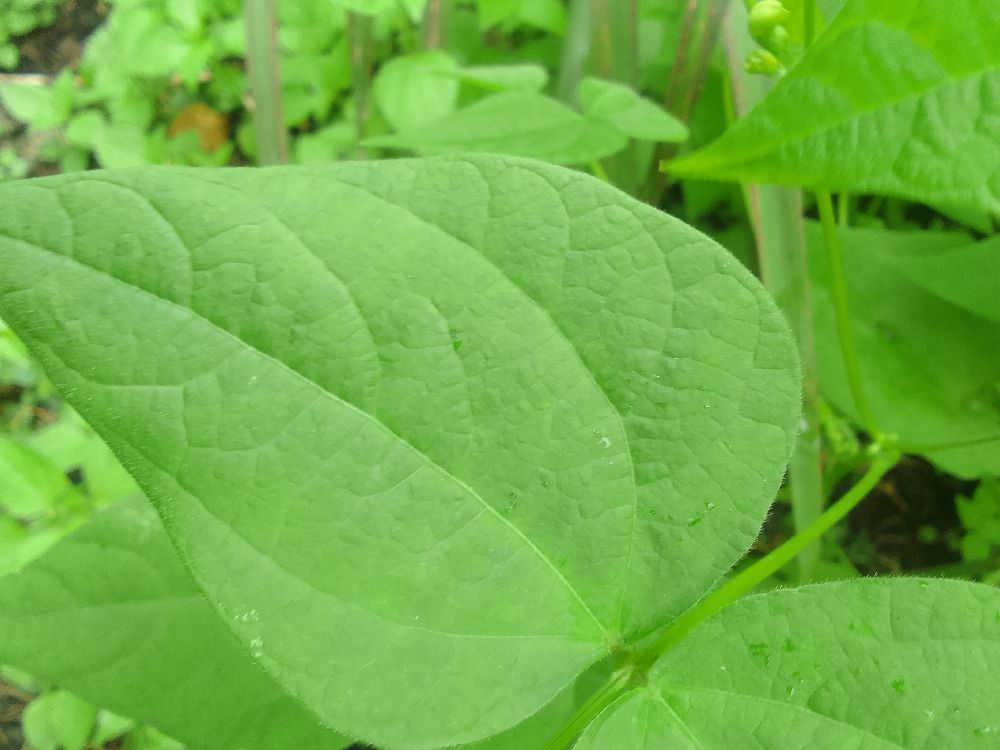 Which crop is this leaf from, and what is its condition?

common bean, healthy
